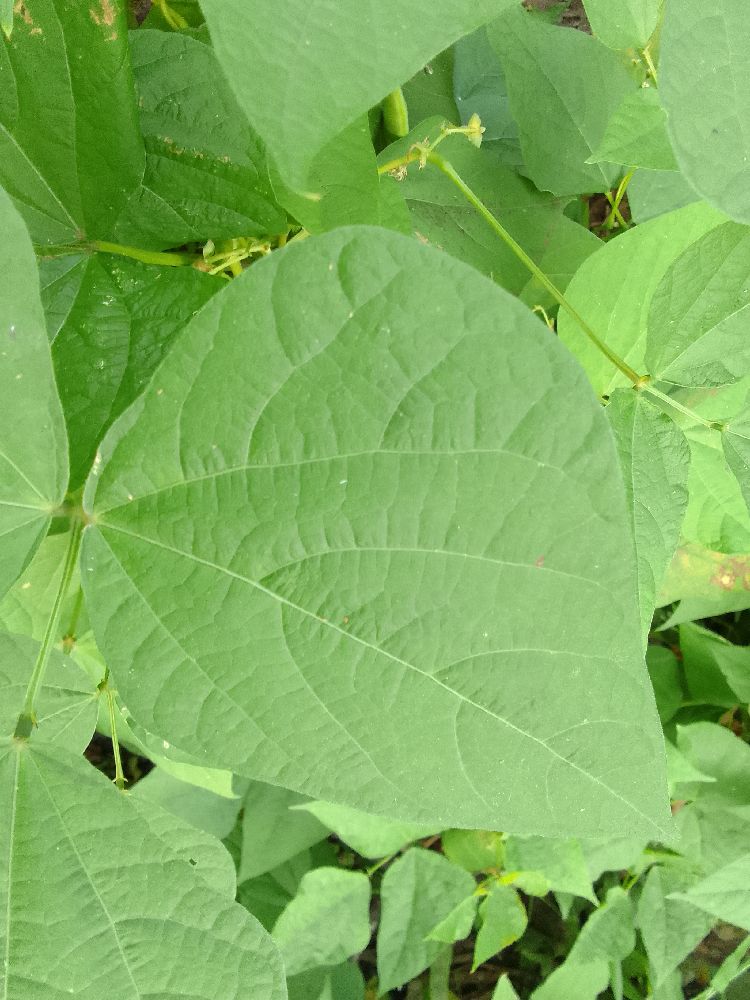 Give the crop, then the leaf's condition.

common bean, healthy
